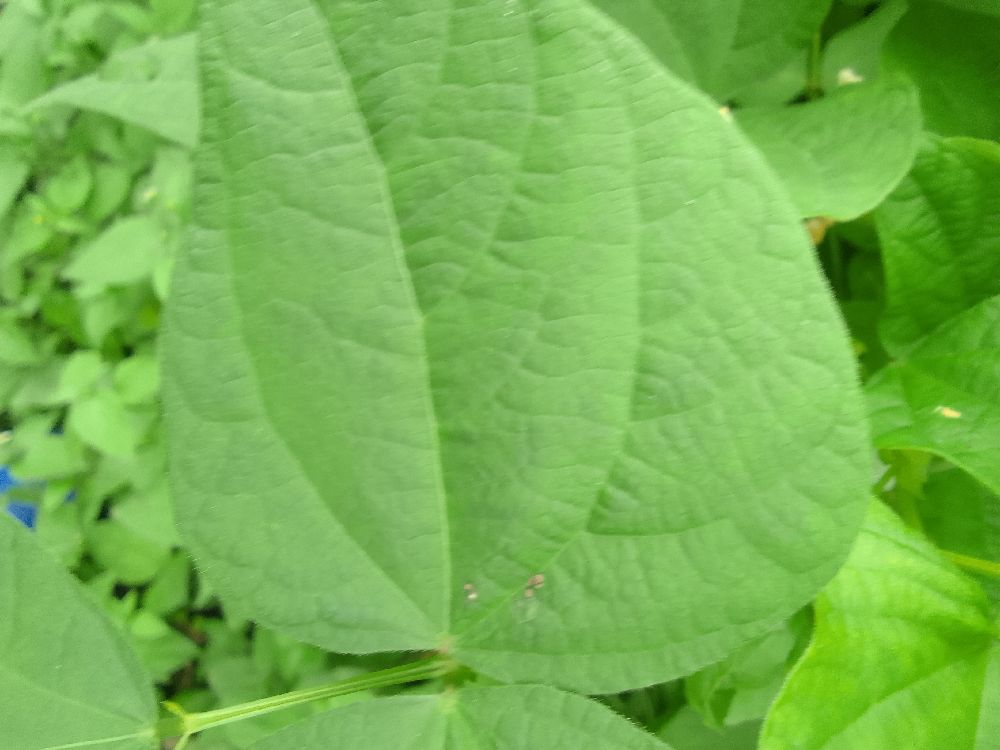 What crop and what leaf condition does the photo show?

common bean, healthy
